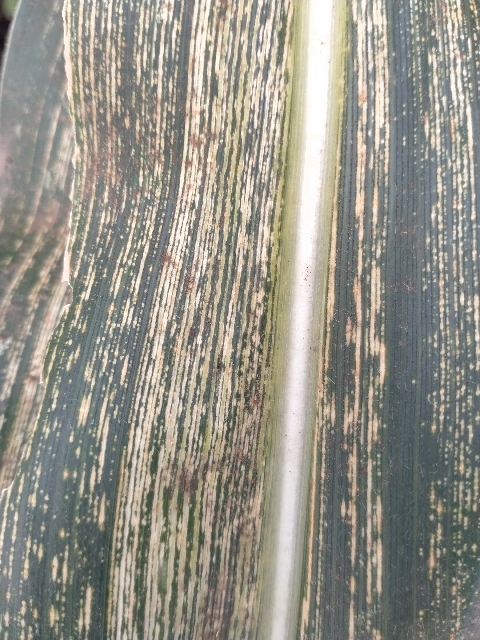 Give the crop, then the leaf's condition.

maize, maize streak virus
